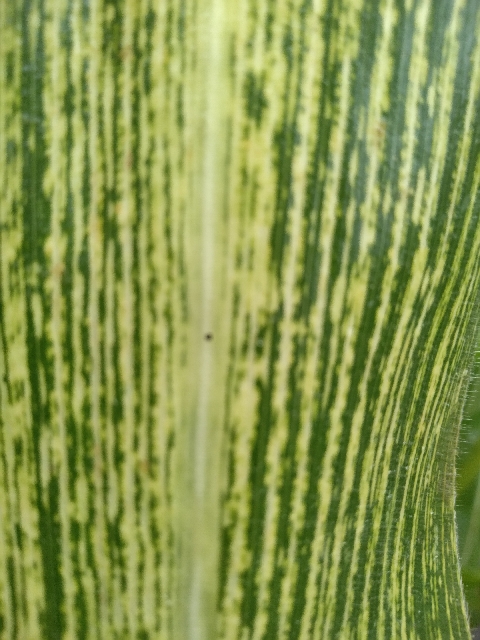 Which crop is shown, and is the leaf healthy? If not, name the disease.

maize, maize streak virus
